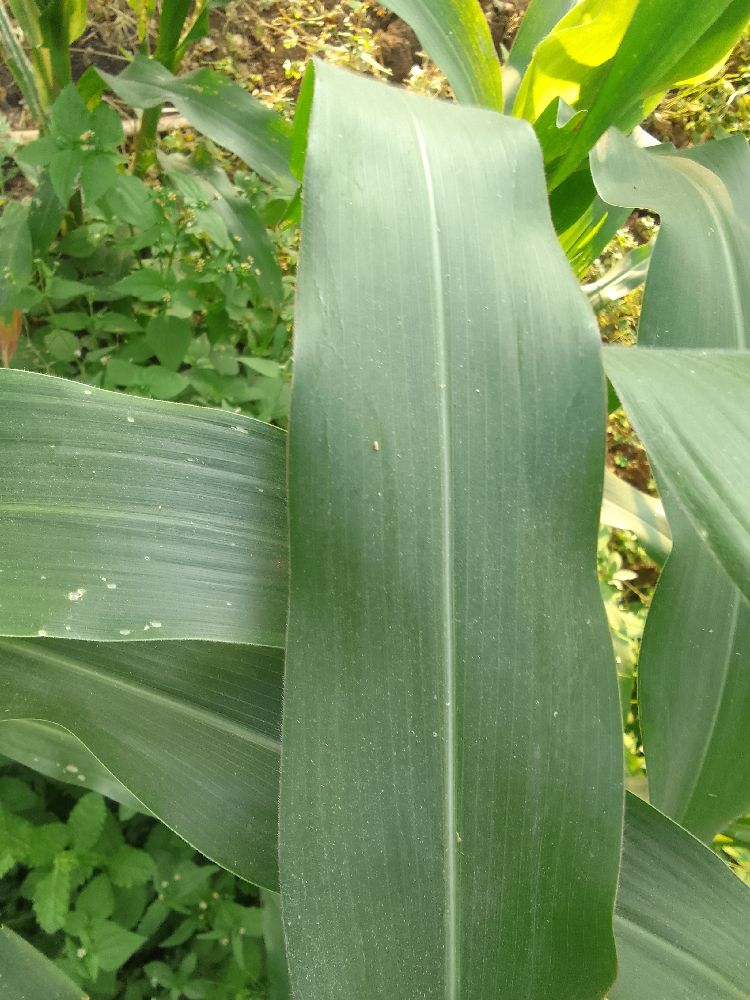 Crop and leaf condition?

maize, healthy
